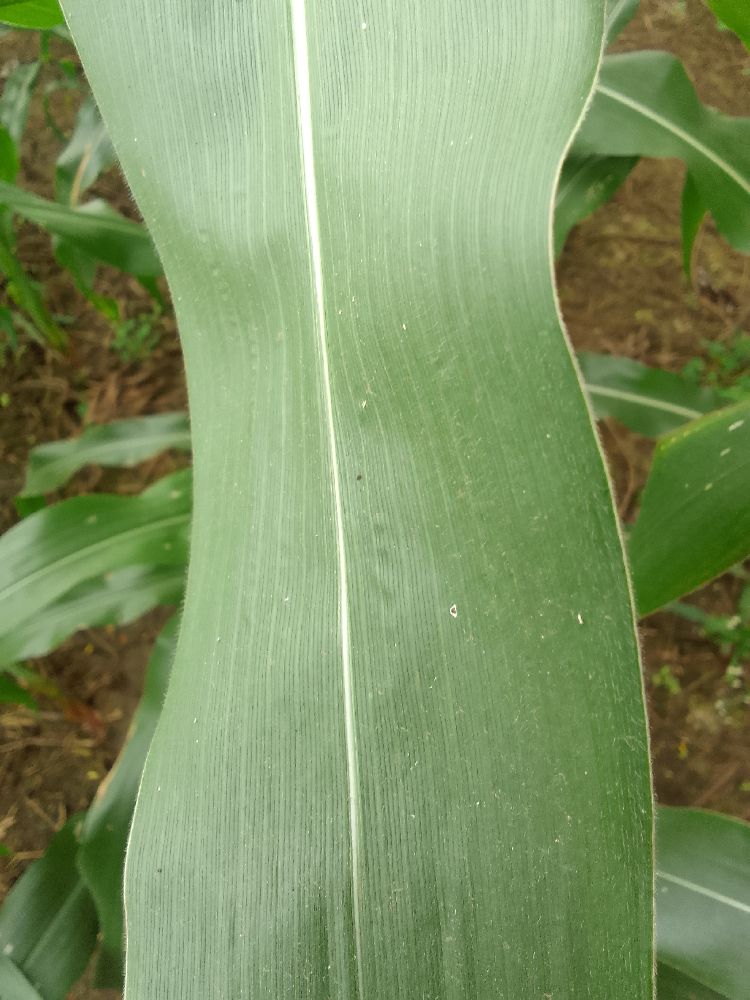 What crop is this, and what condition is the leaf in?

maize, healthy
